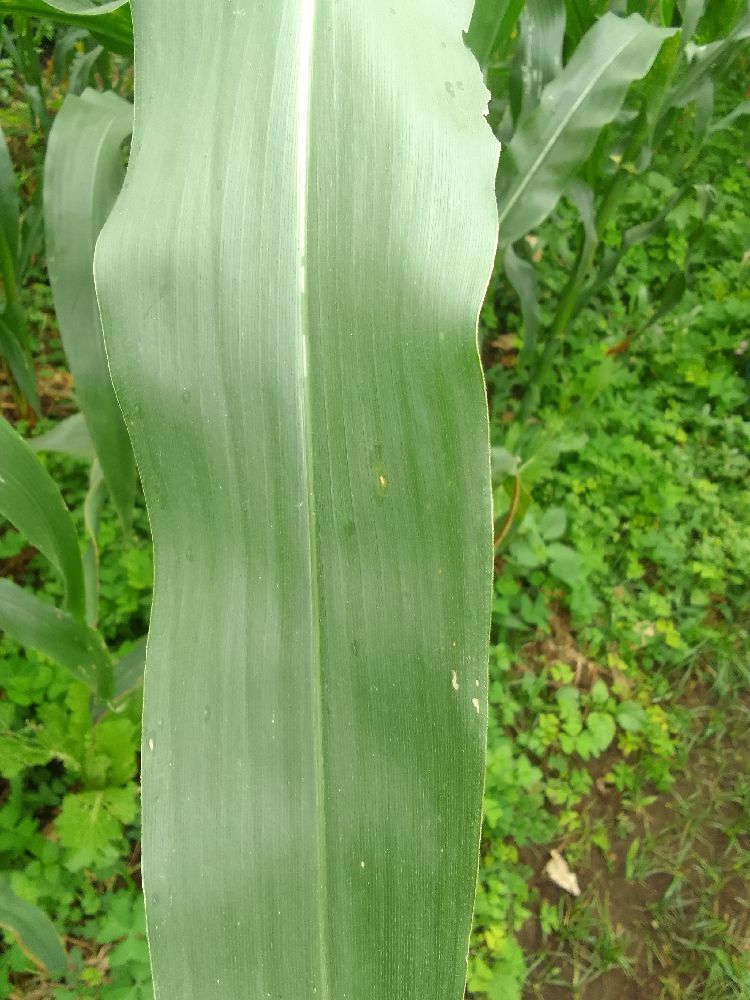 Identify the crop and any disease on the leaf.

maize, healthy
